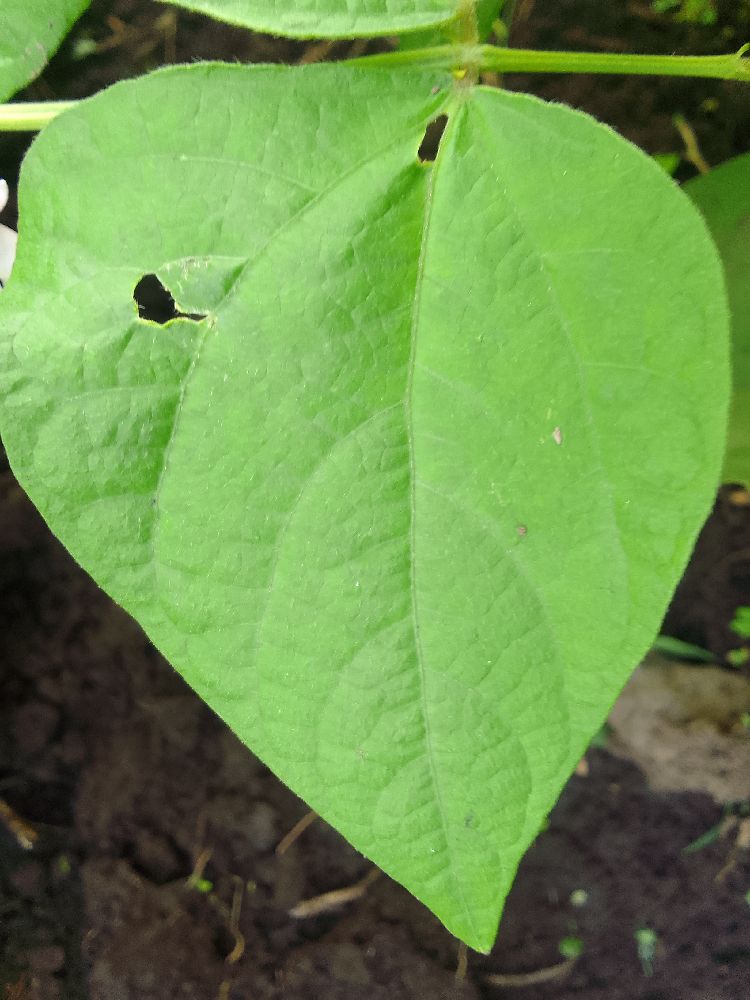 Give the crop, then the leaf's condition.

common bean, healthy
